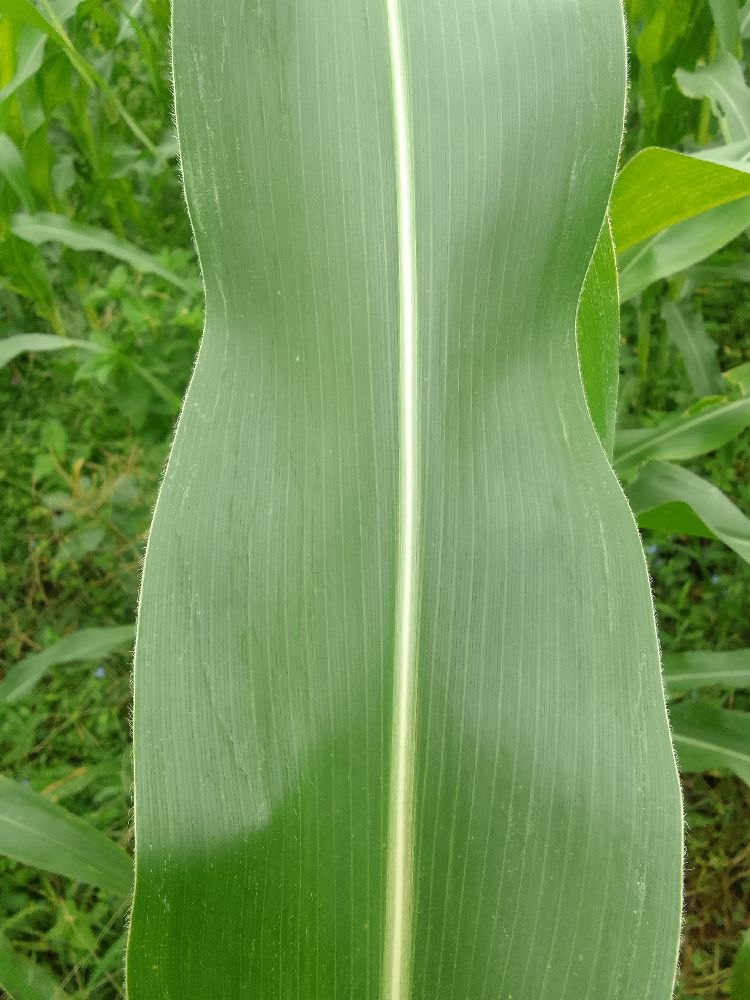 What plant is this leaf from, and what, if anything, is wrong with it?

maize, healthy
